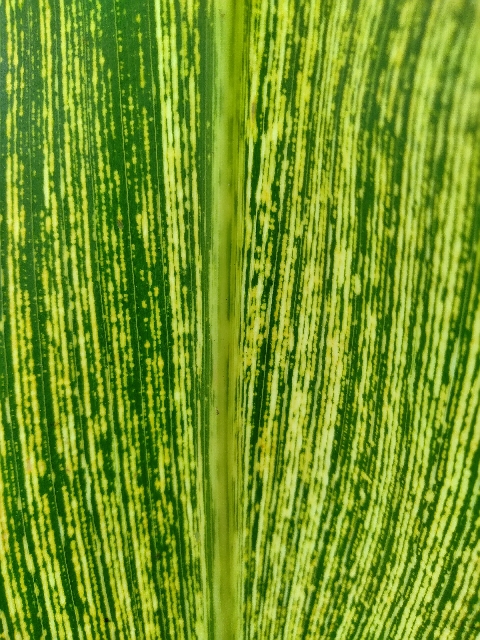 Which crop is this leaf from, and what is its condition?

maize, maize streak virus
